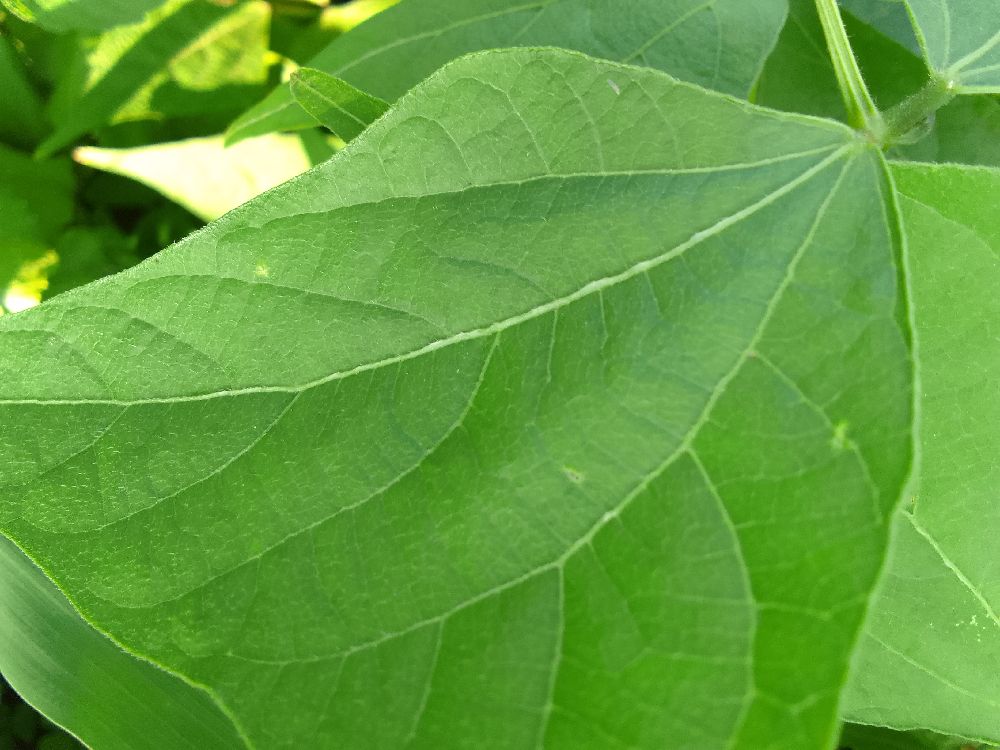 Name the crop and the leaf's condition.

common bean, healthy
